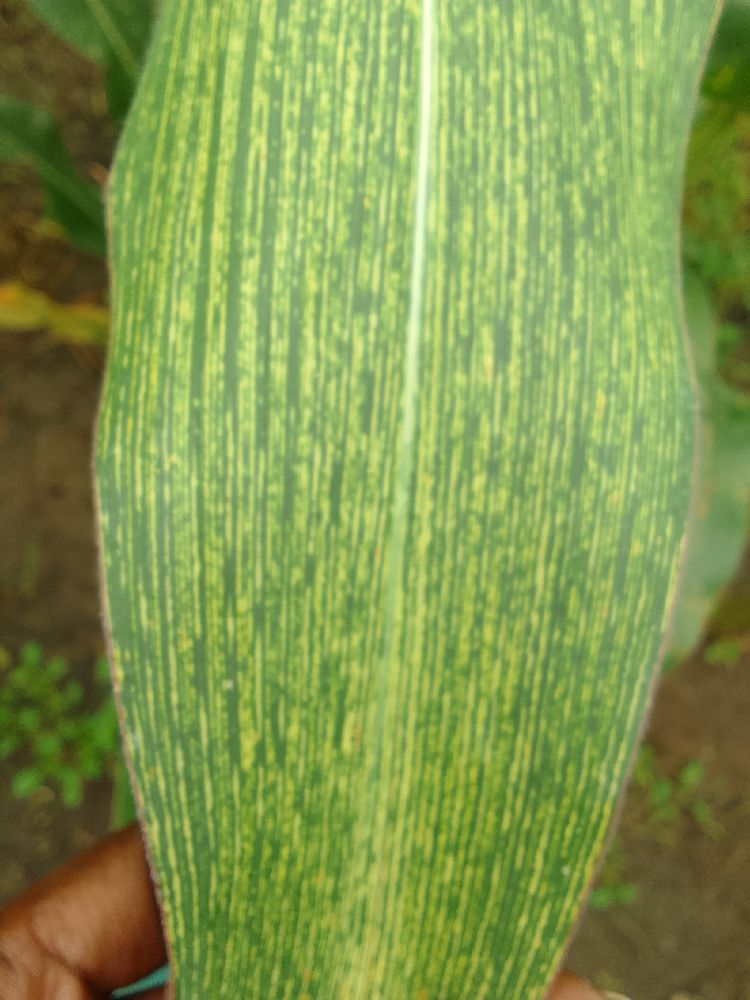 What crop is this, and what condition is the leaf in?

maize, maize streak virus
